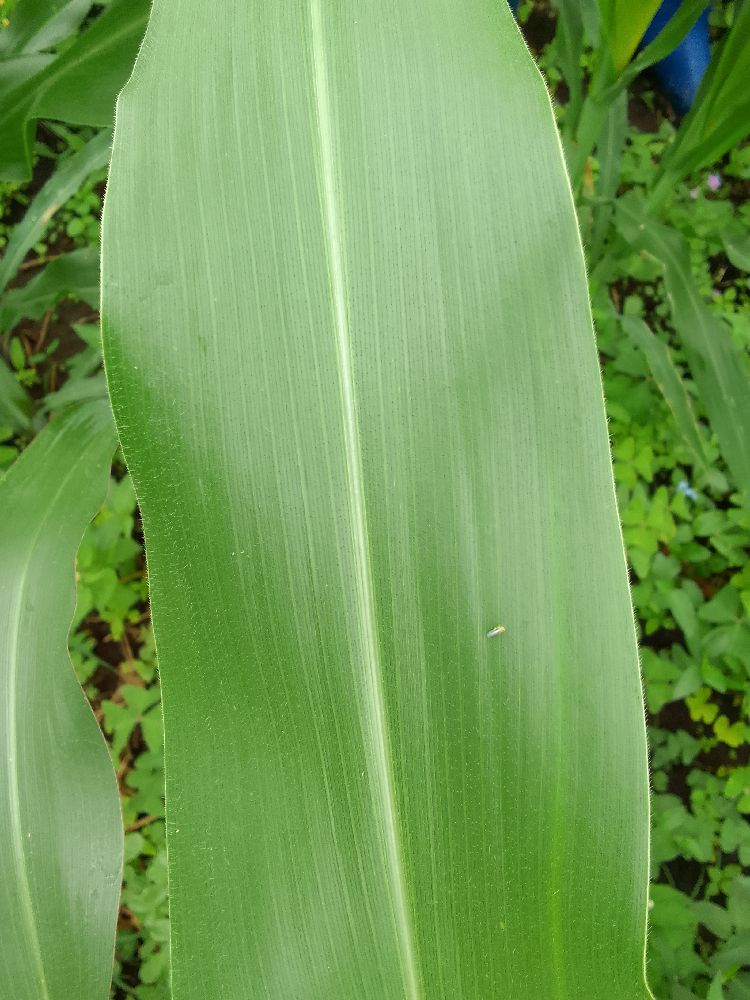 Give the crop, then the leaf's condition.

maize, healthy
